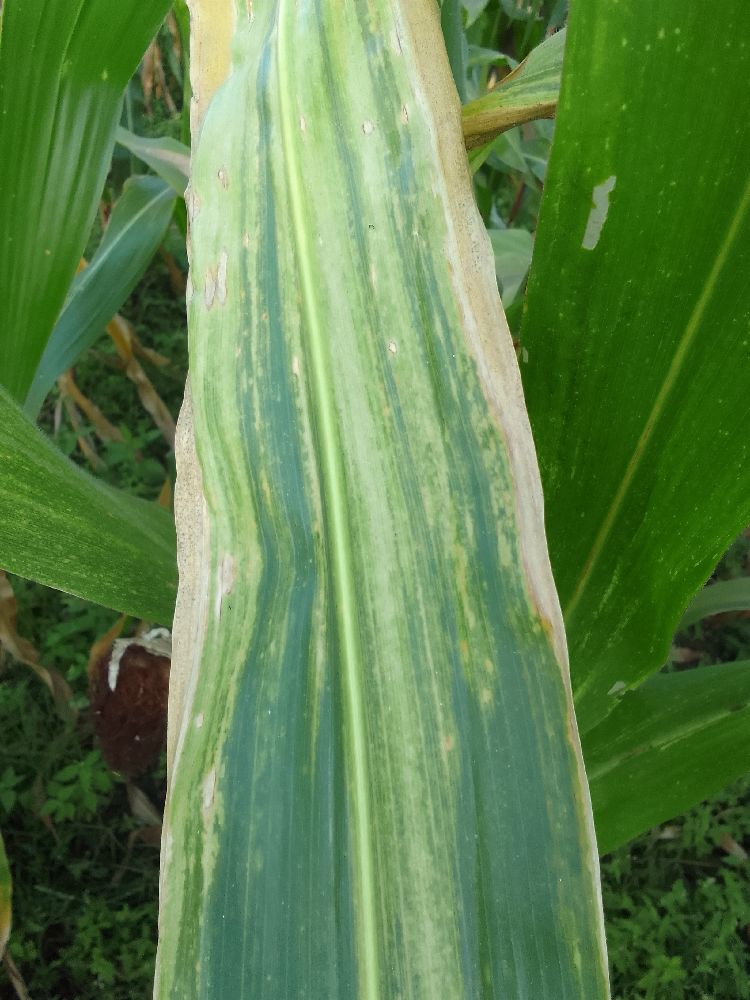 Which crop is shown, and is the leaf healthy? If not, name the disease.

maize, maize lethal necrosis
